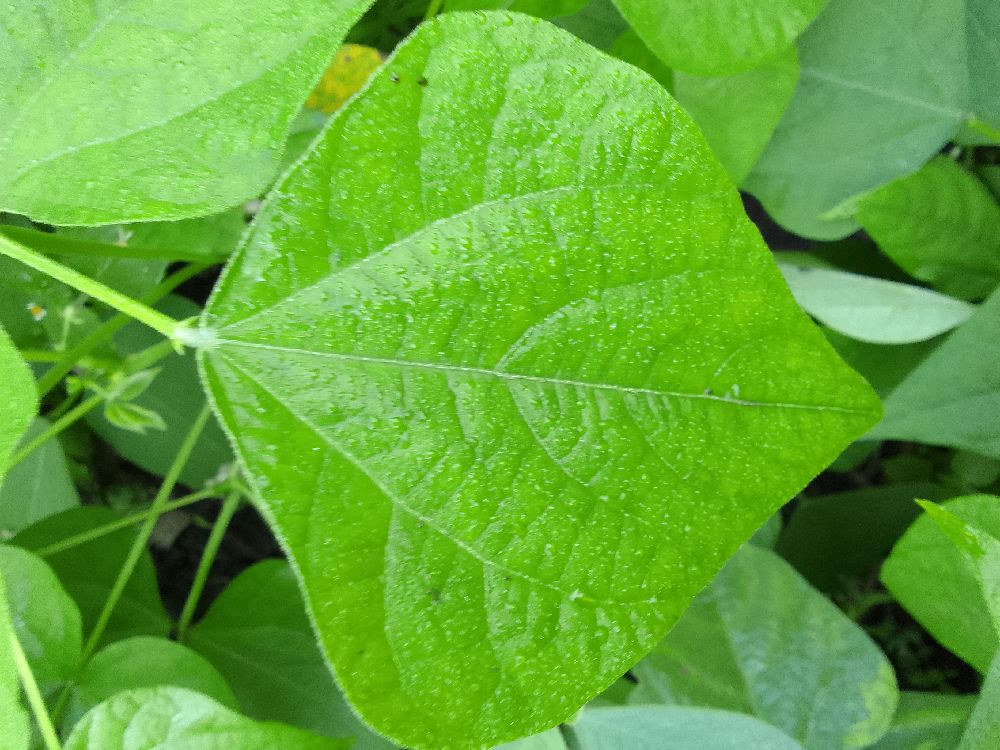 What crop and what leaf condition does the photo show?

common bean, healthy
